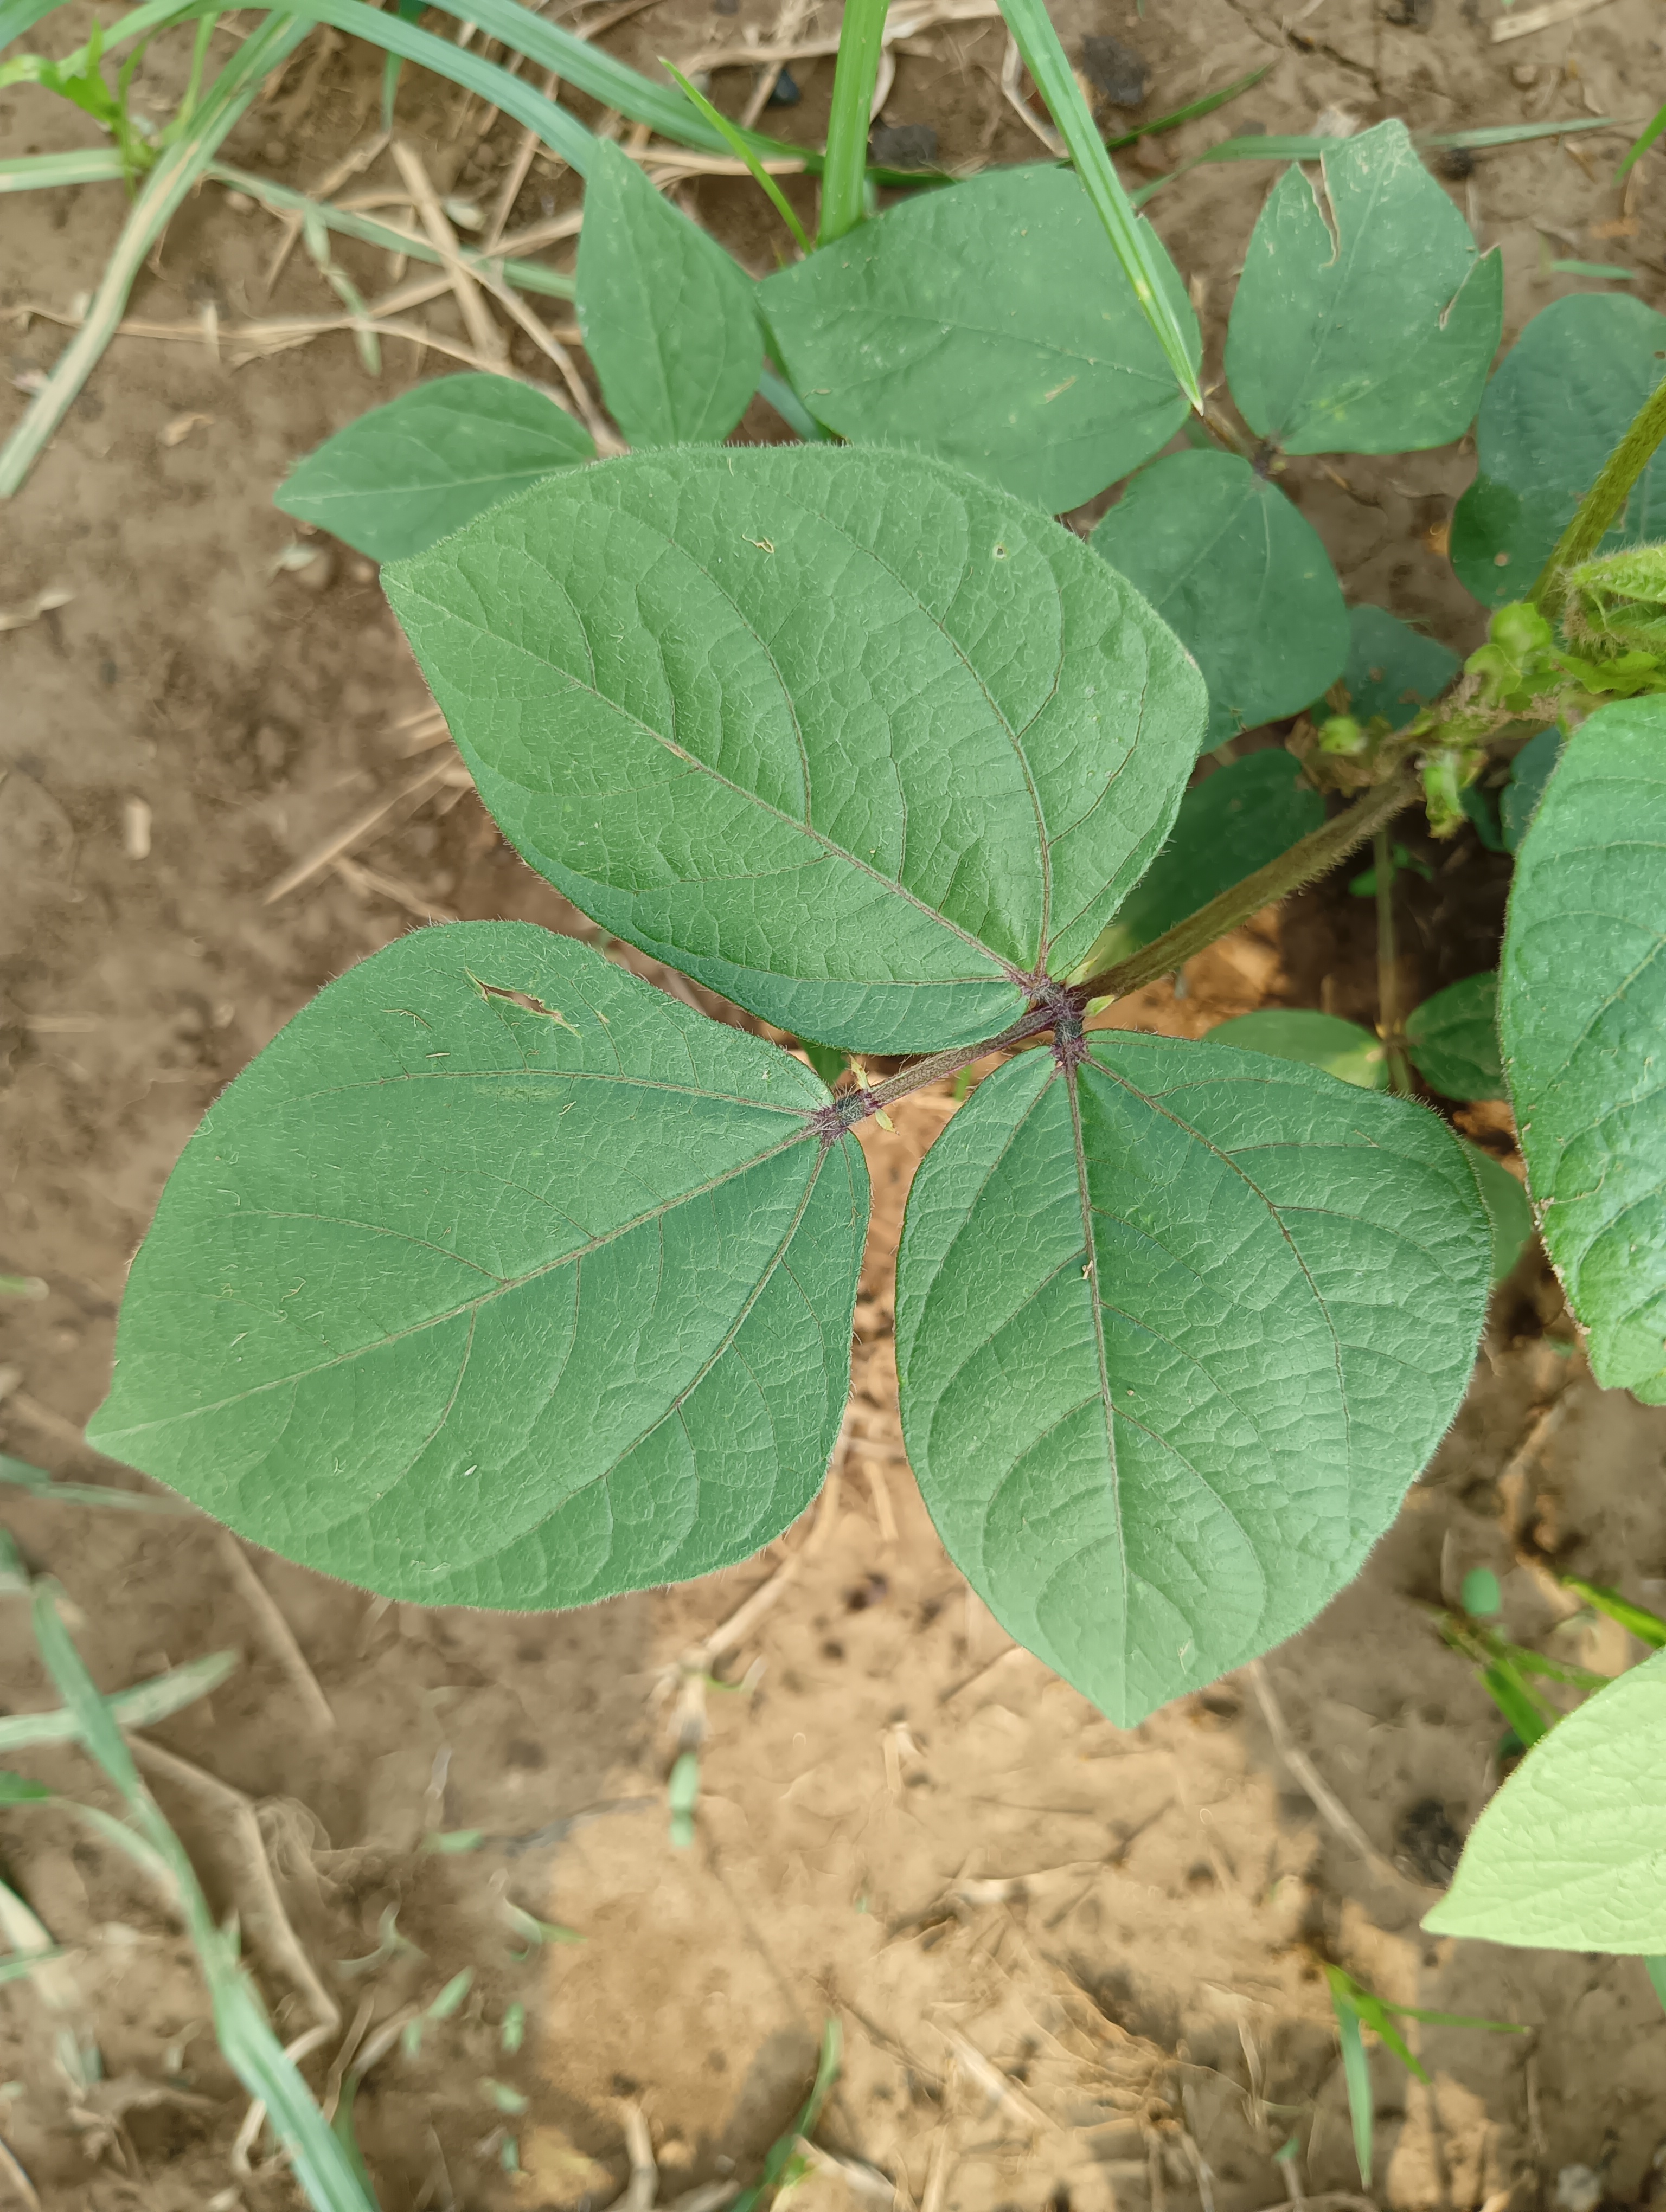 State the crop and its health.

mungbean, healthy
